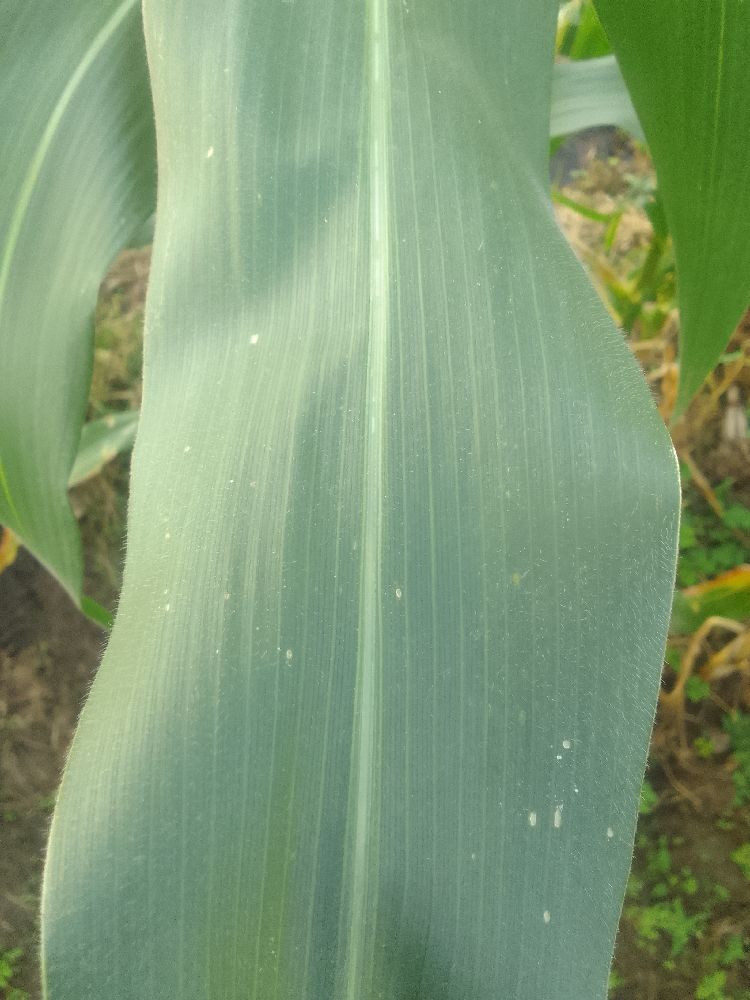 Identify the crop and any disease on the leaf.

maize, healthy
